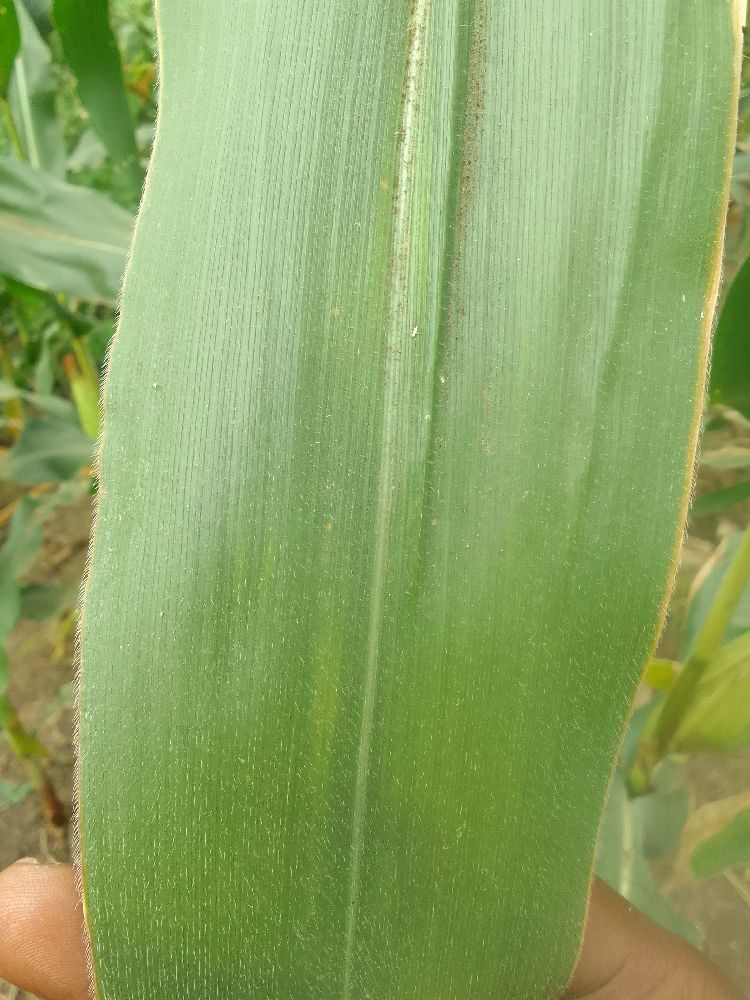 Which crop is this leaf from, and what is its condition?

maize, healthy
